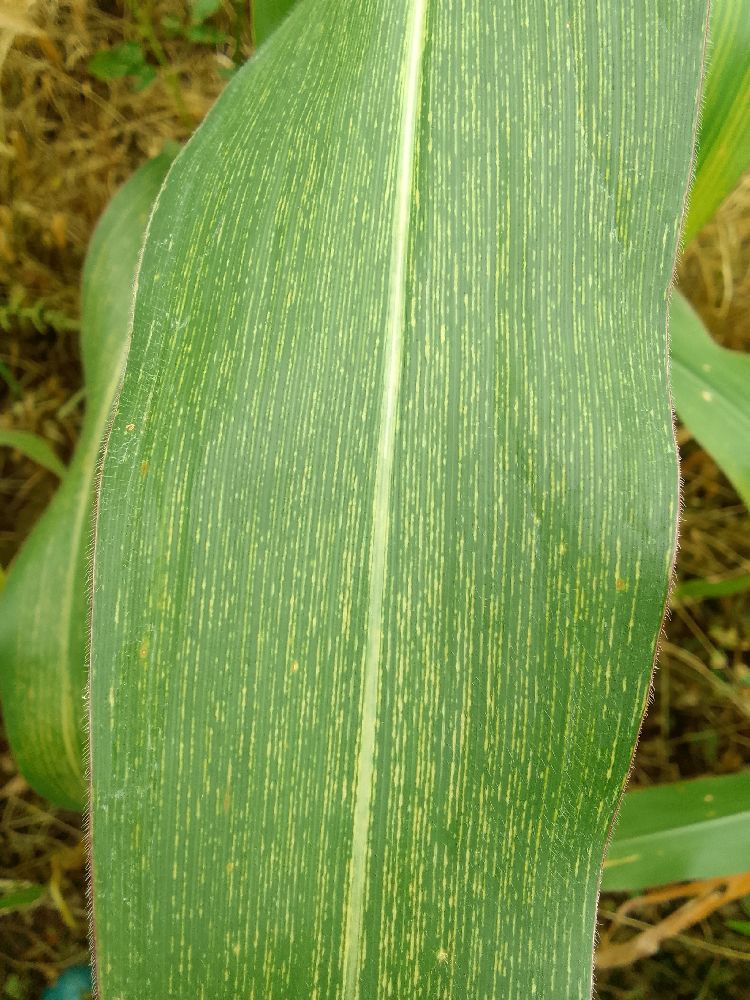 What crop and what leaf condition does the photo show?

maize, maize streak virus
